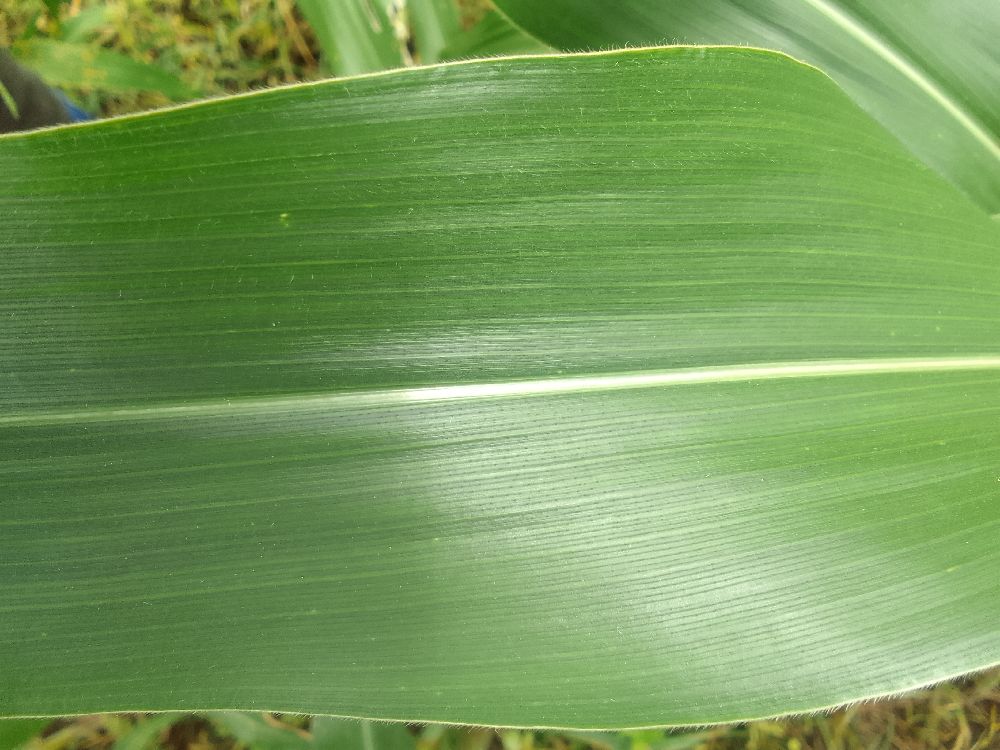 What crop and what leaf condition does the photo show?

maize, healthy
